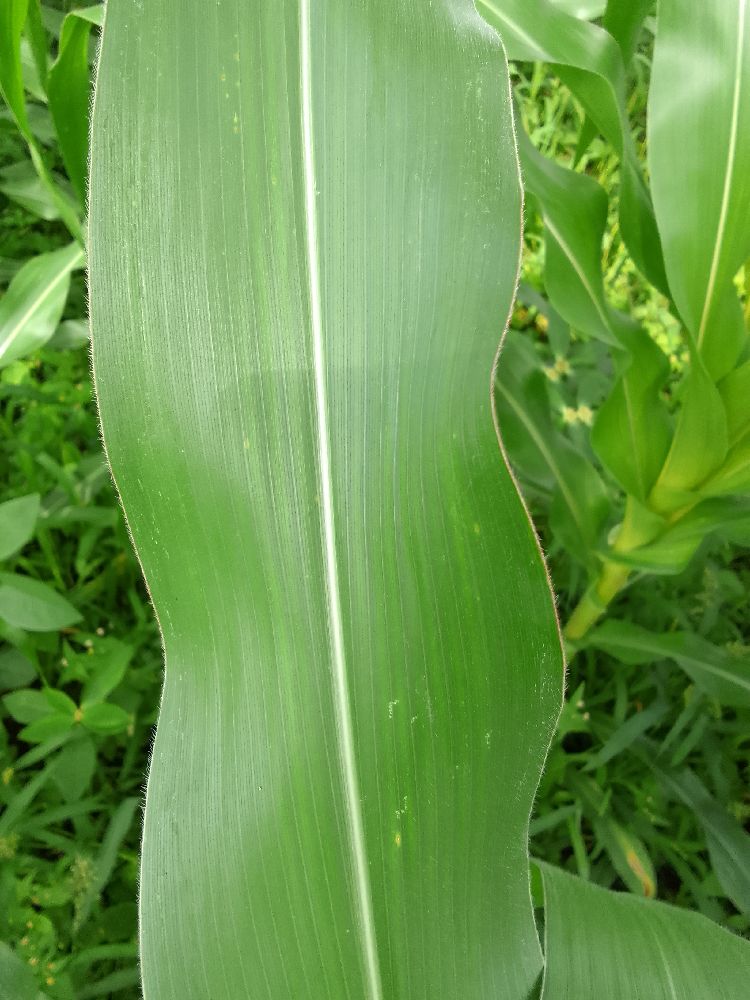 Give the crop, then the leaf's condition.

maize, healthy
